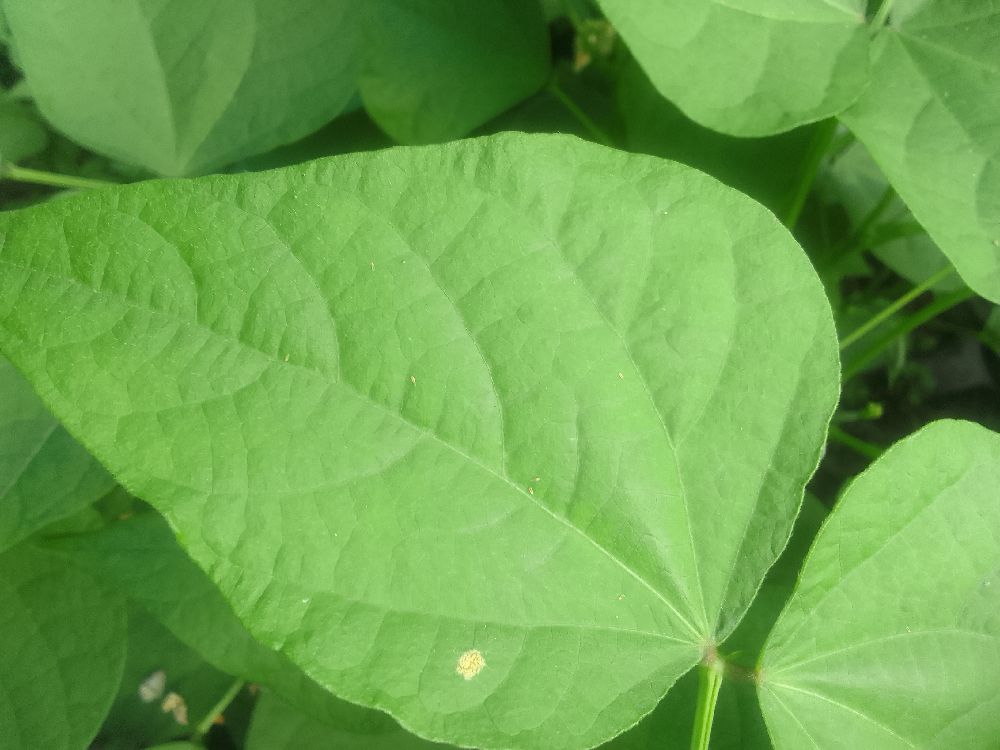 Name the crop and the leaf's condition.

common bean, healthy
